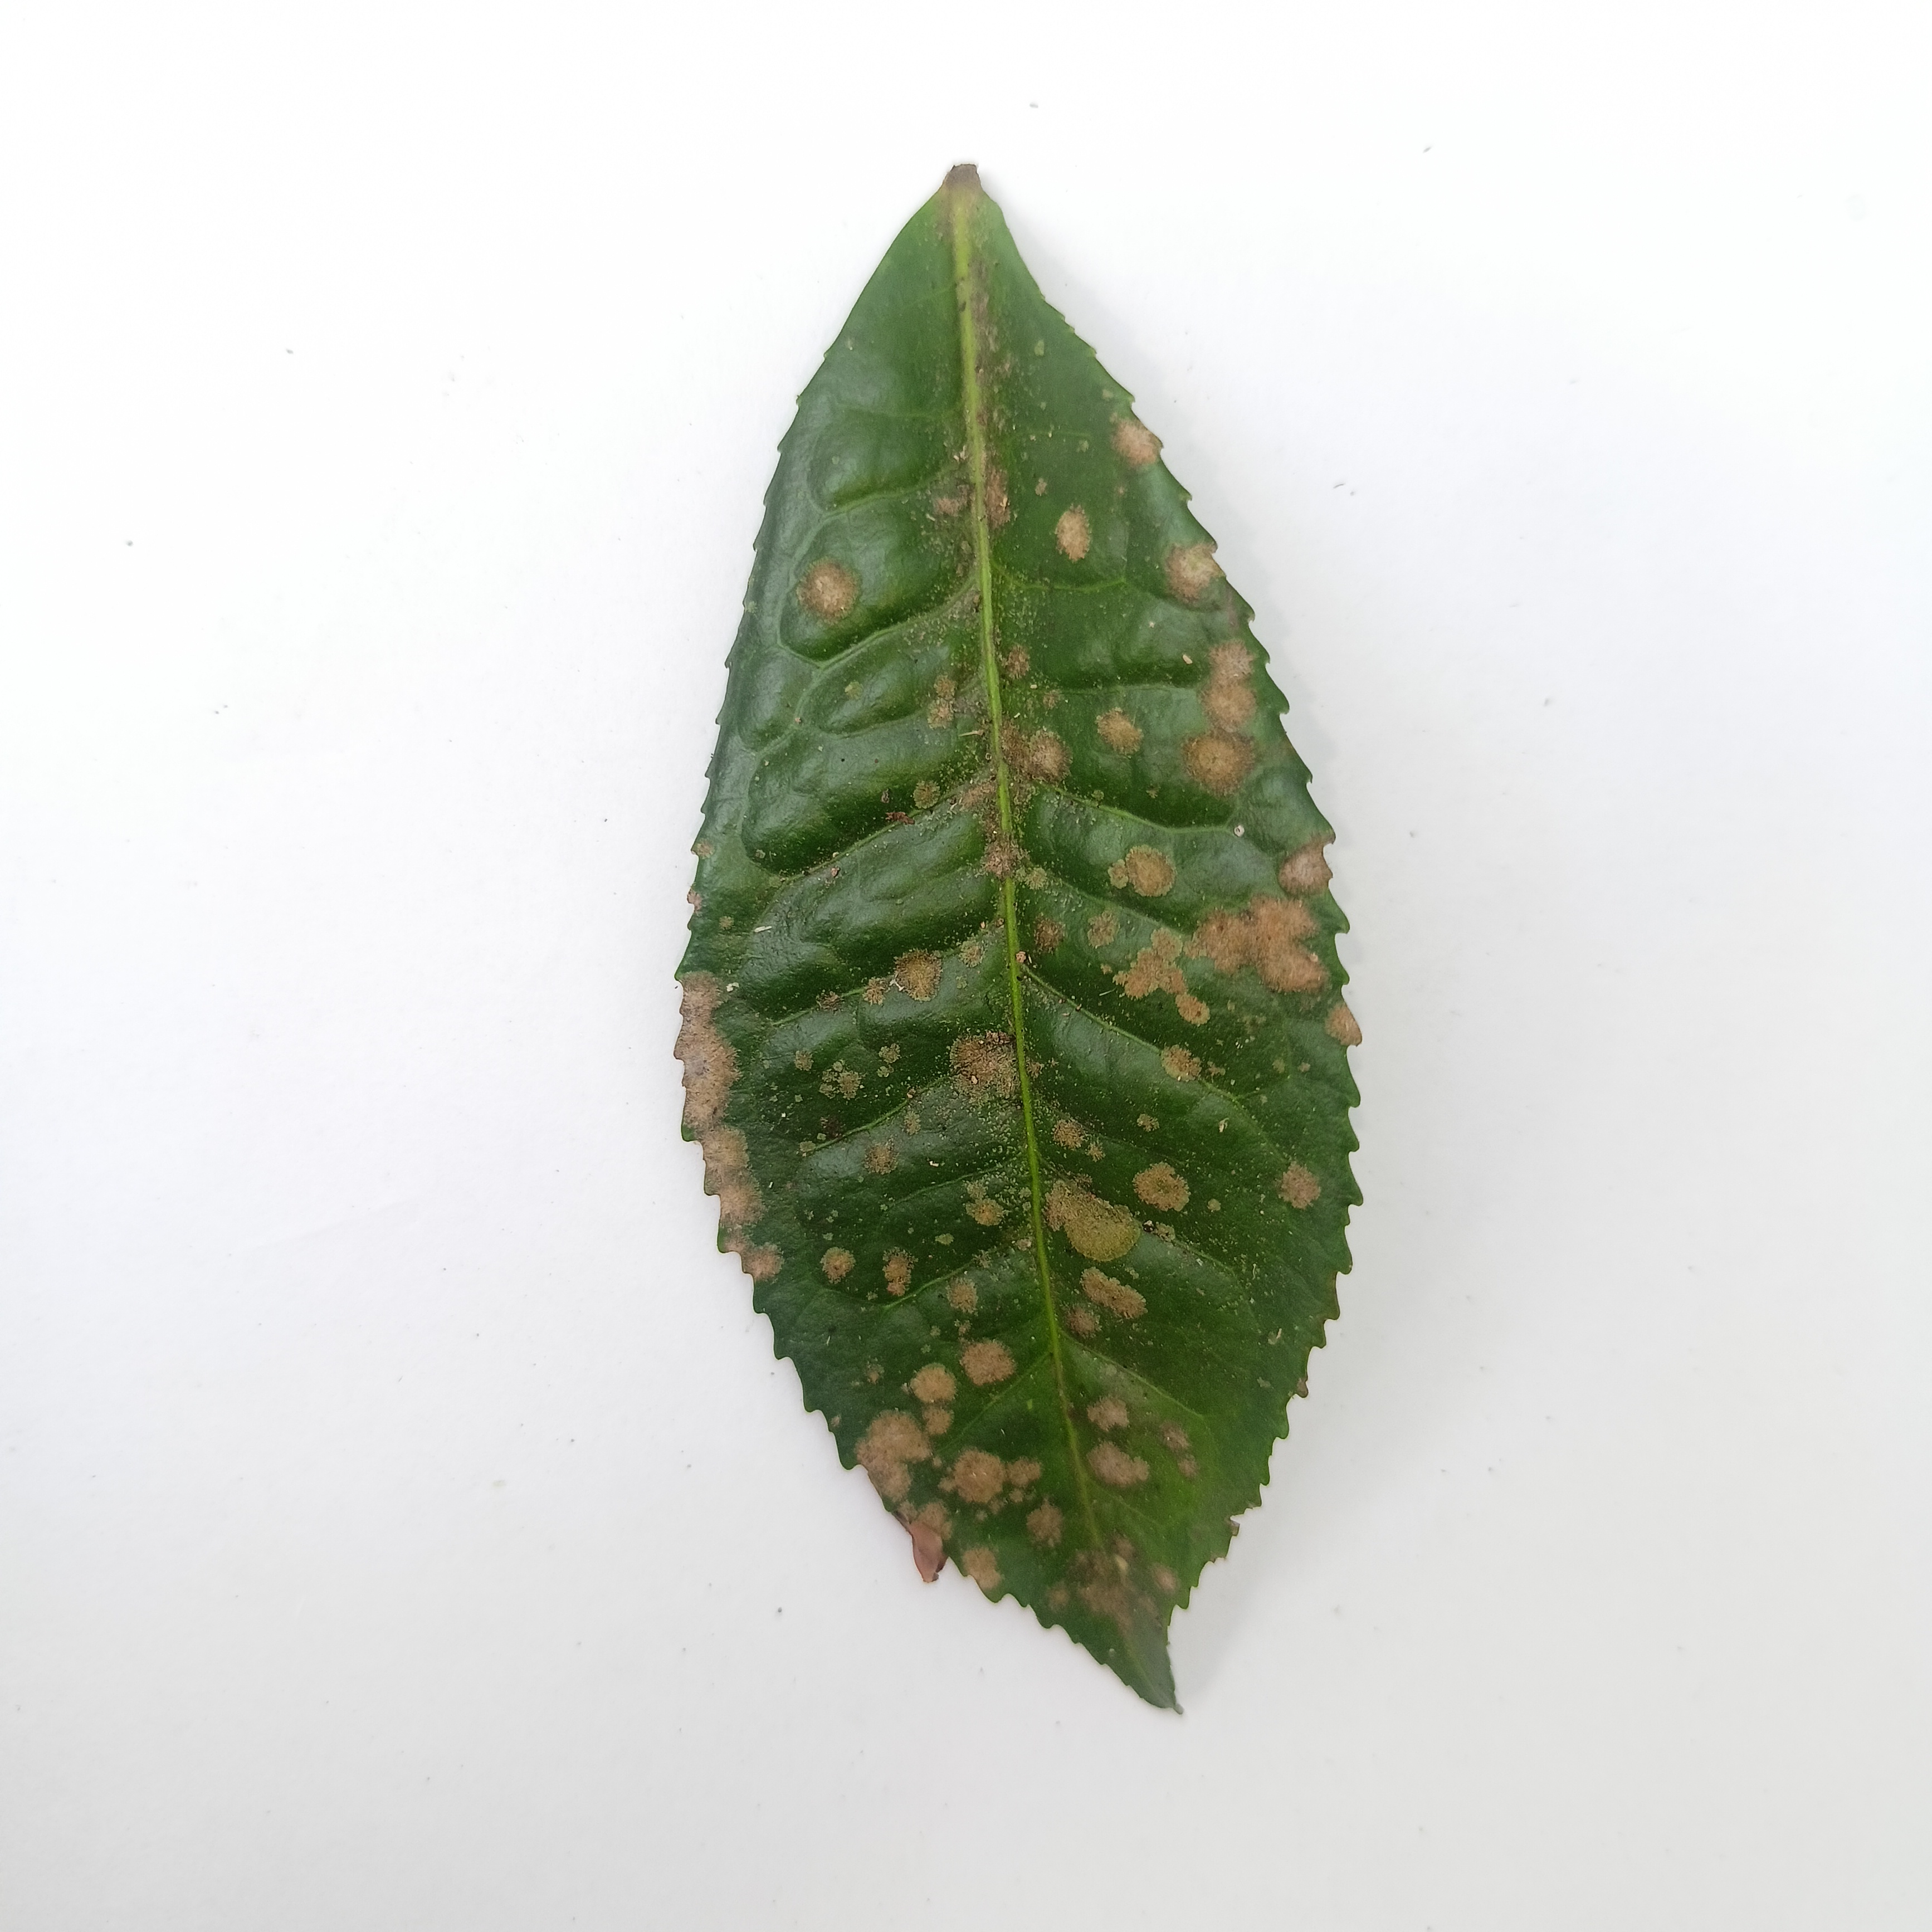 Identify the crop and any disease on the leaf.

tea, algal leaf
